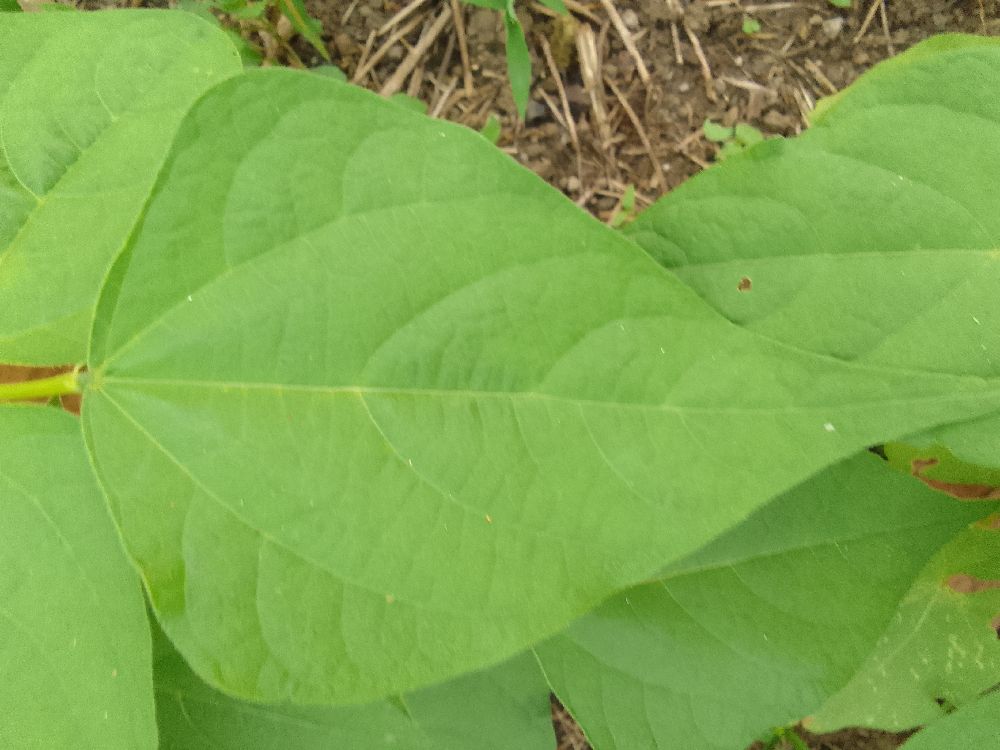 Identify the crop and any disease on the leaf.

common bean, healthy
